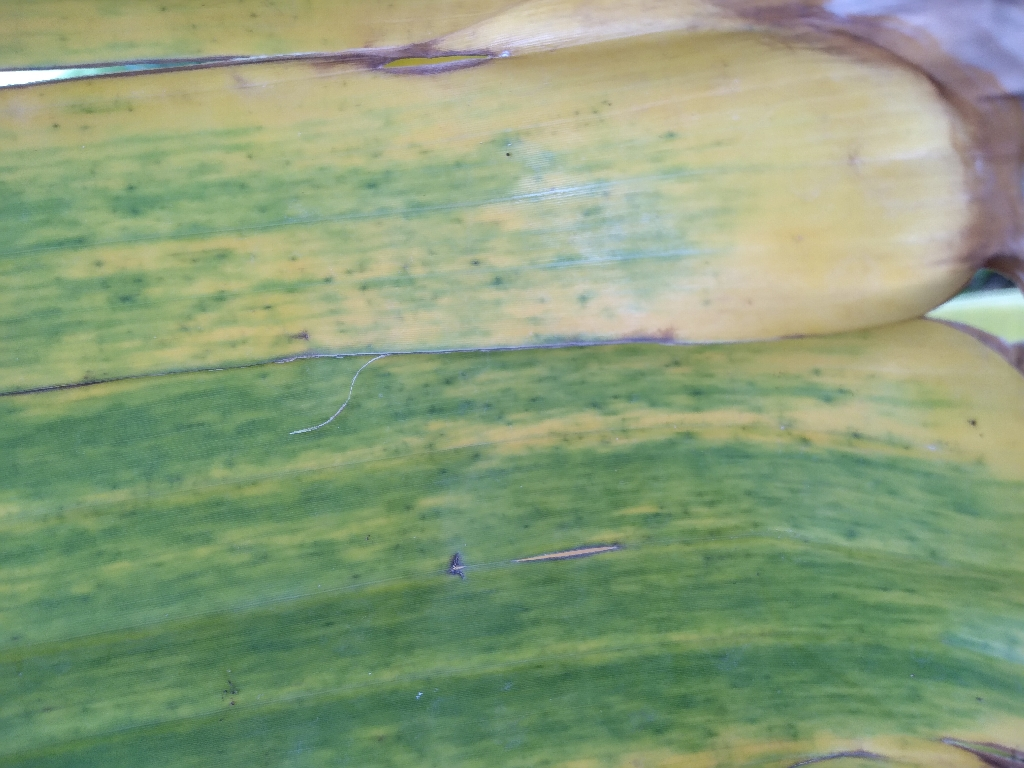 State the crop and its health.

banana, fusarium wilt race 1
